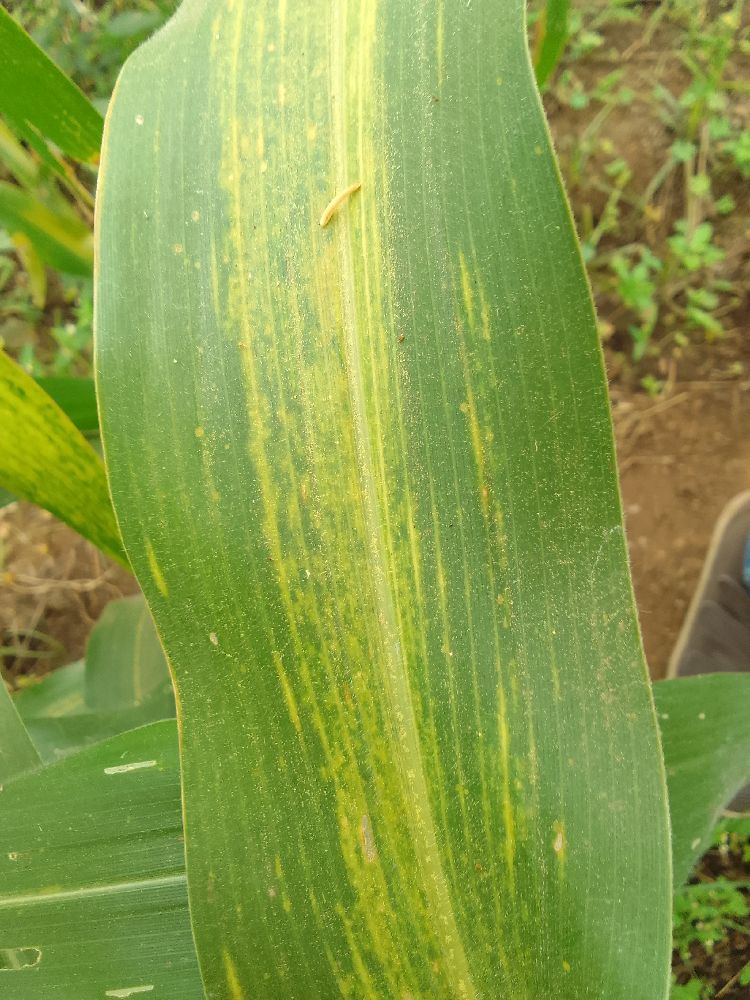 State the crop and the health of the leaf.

maize, maize lethal necrosis
